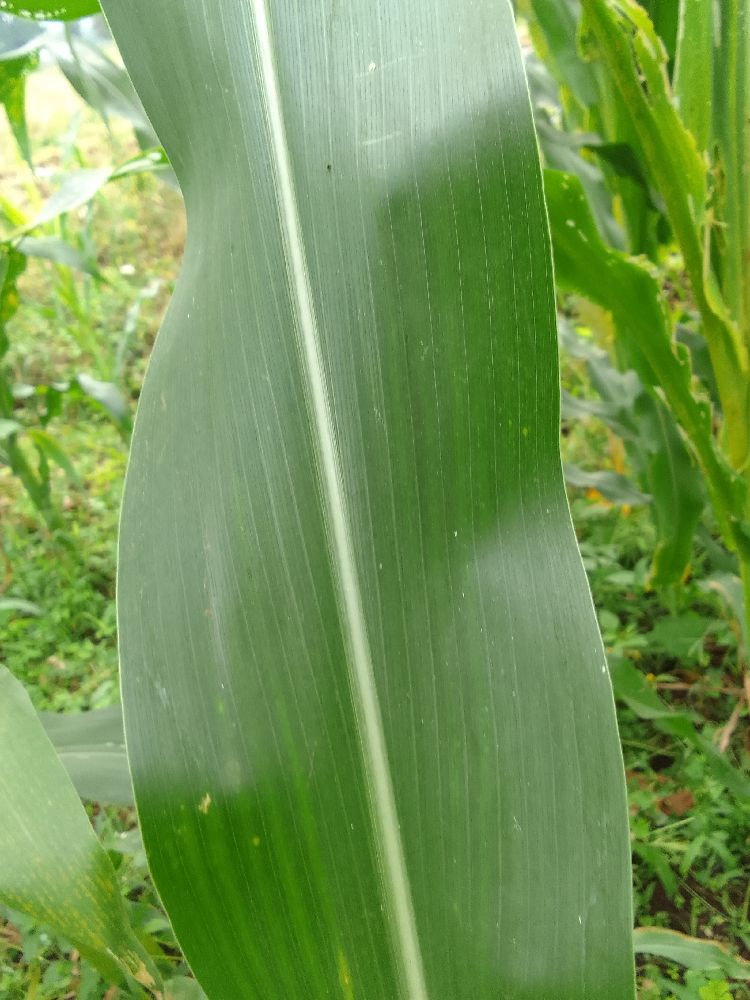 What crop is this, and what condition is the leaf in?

maize, healthy
